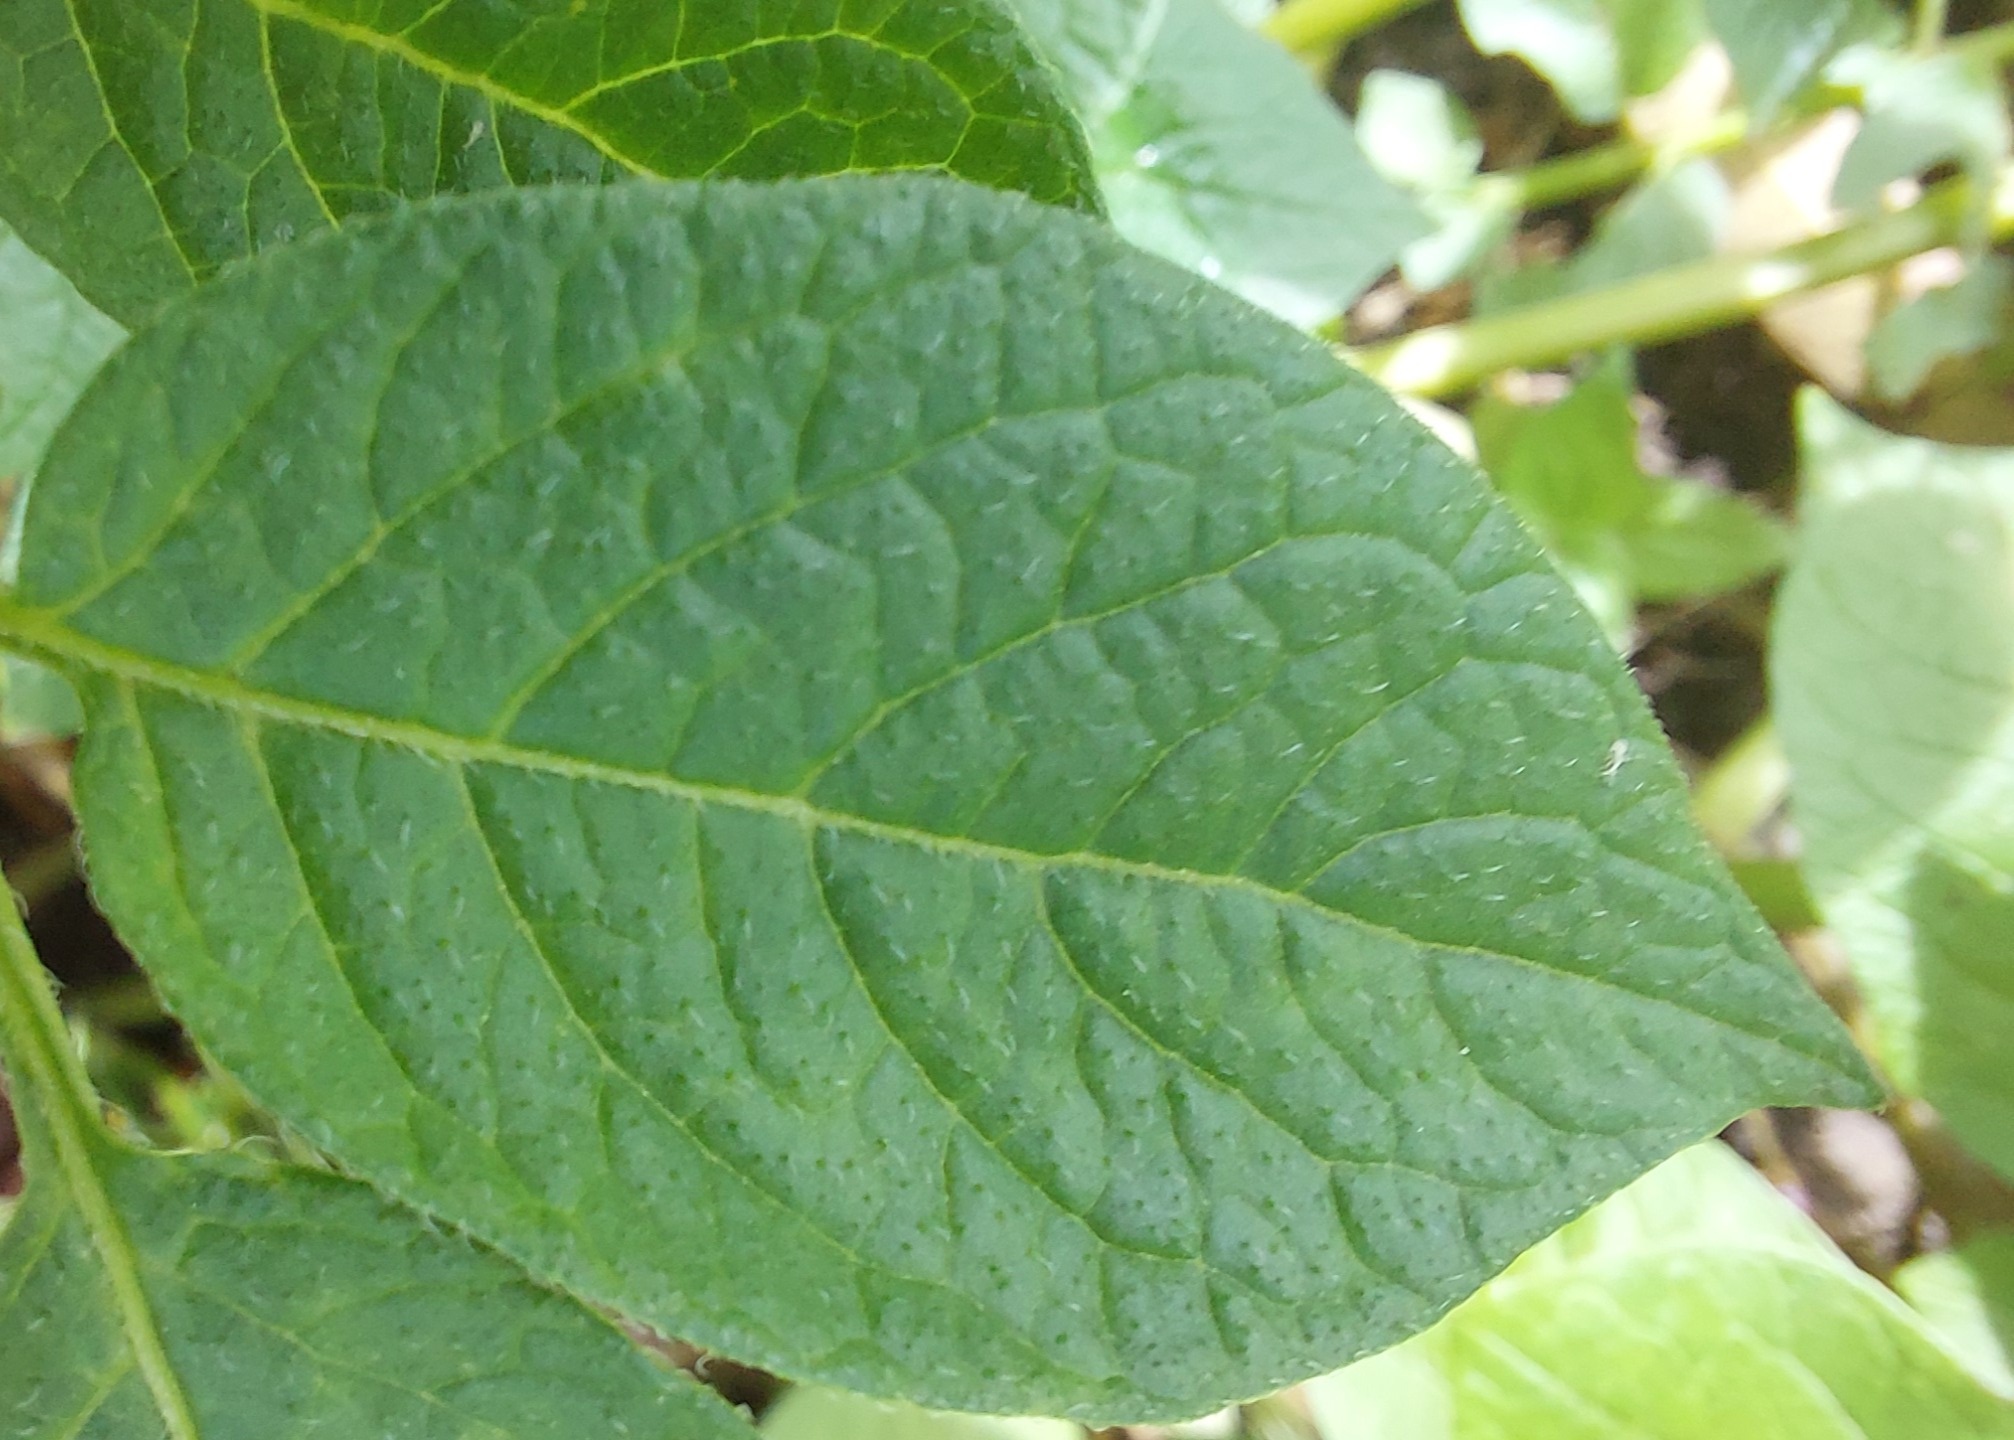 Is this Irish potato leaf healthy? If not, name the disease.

healthy
